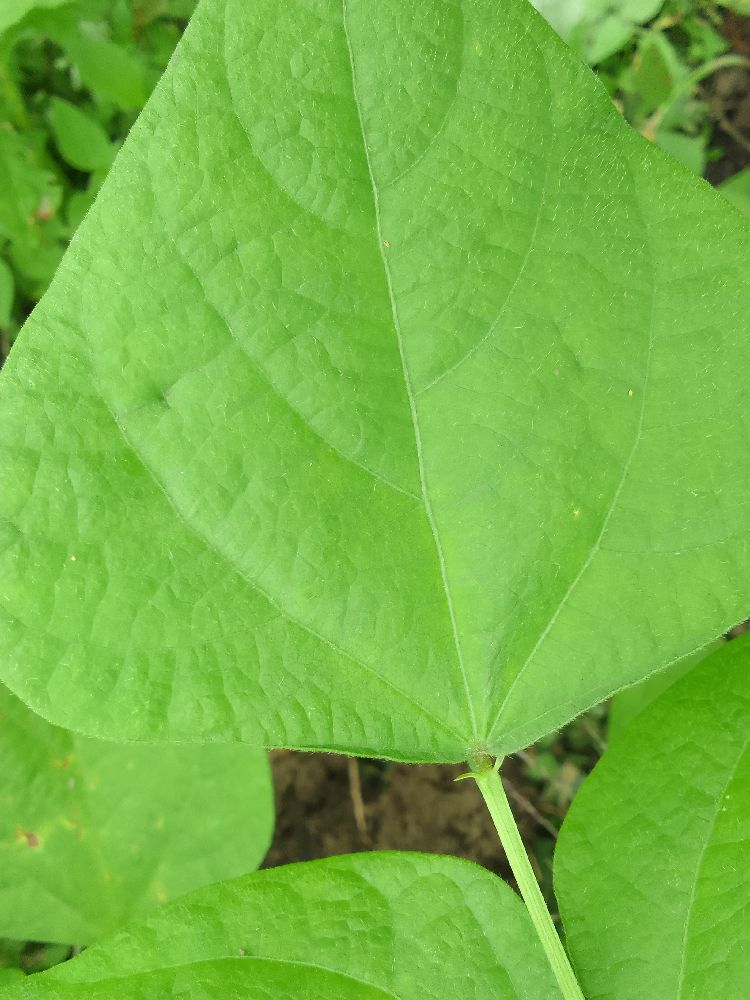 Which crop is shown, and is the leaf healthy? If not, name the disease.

common bean, healthy
